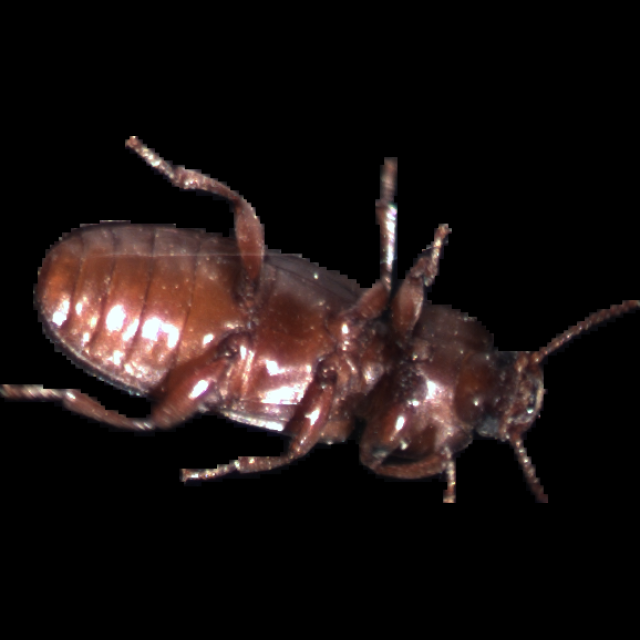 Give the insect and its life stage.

mealworm beetle
